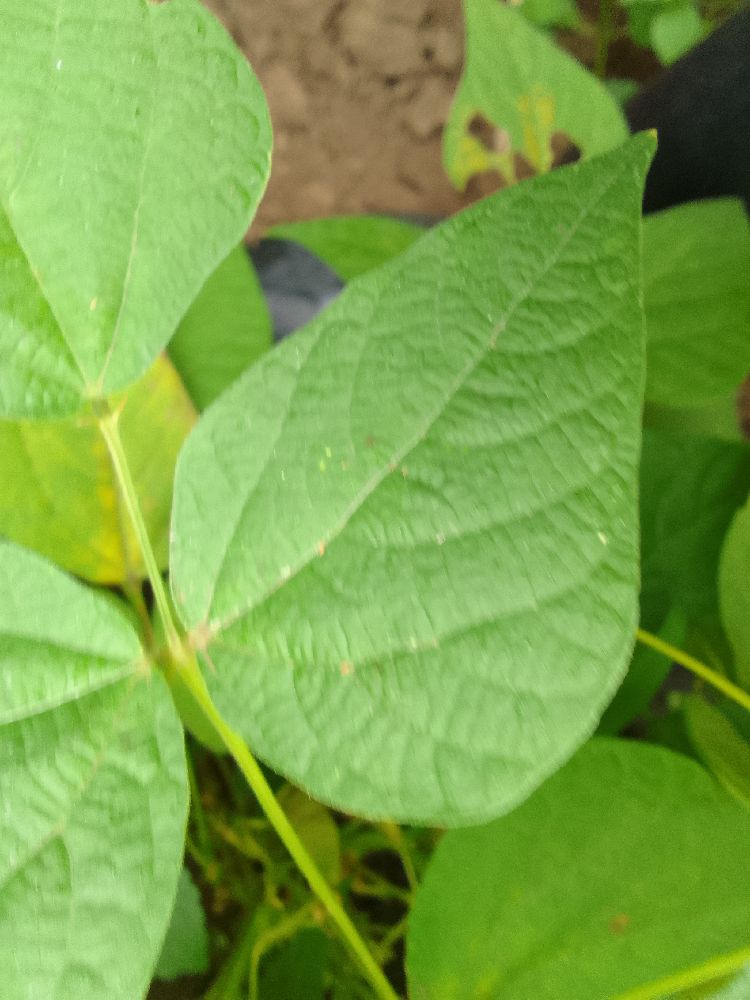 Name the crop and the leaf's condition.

common bean, healthy
